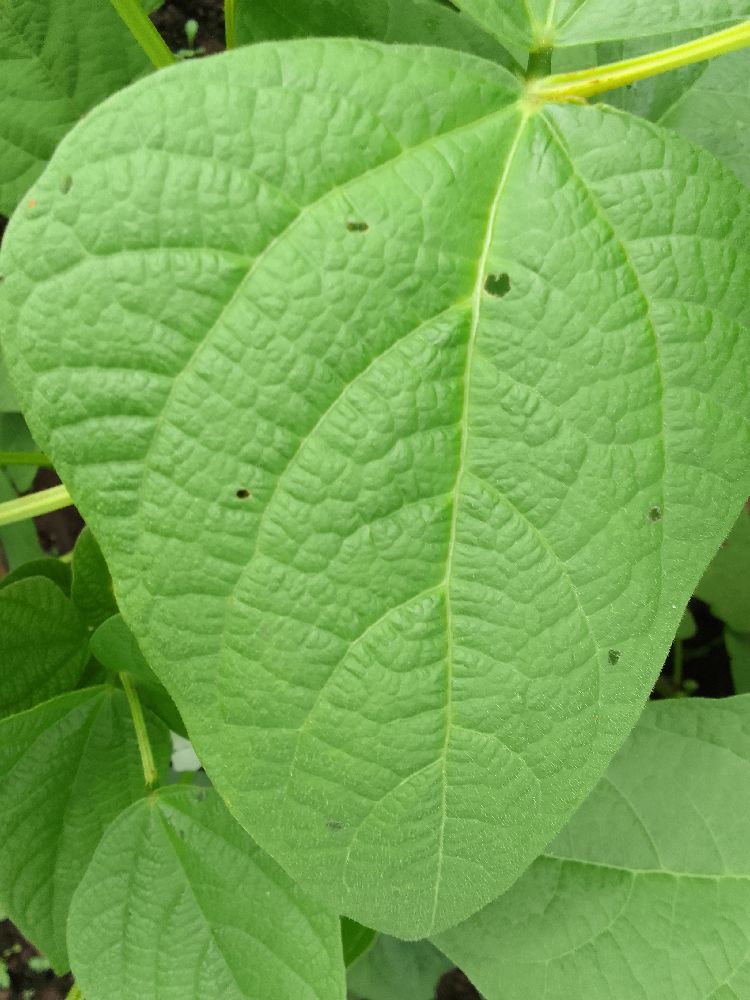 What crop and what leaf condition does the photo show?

common bean, healthy
